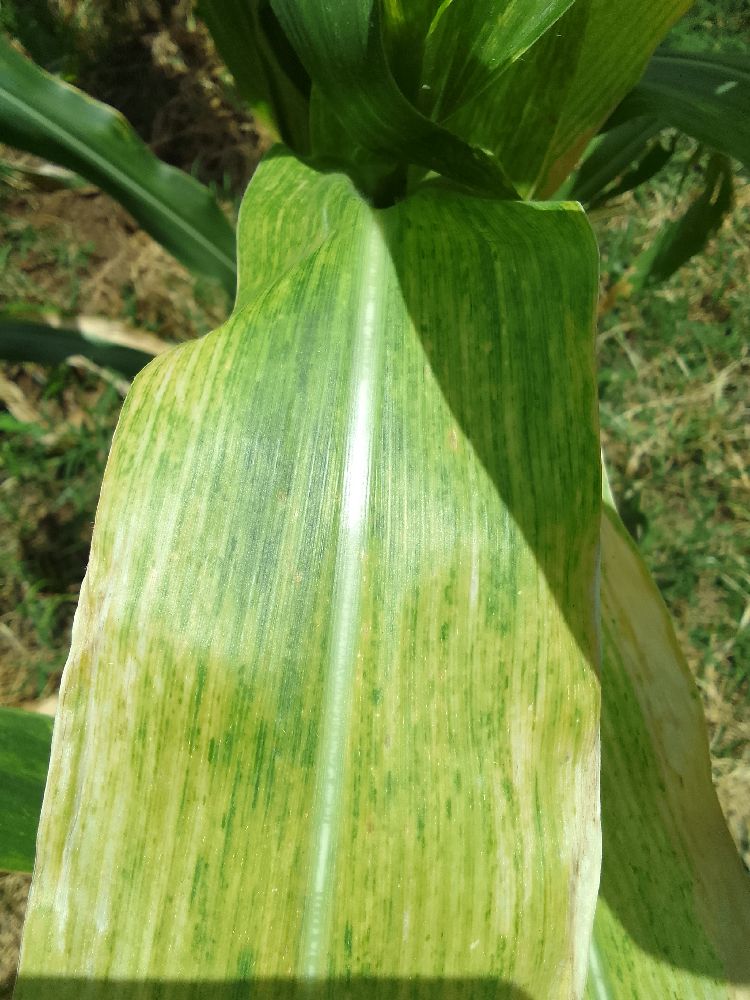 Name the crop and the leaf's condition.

maize, maize lethal necrosis
